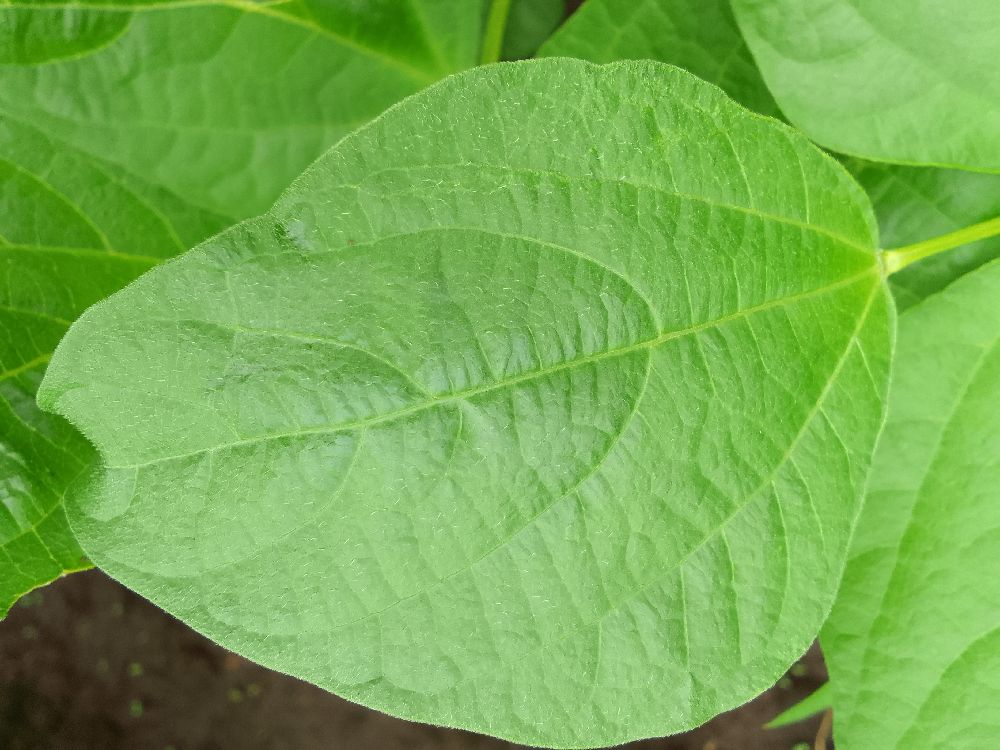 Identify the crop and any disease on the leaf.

common bean, healthy
